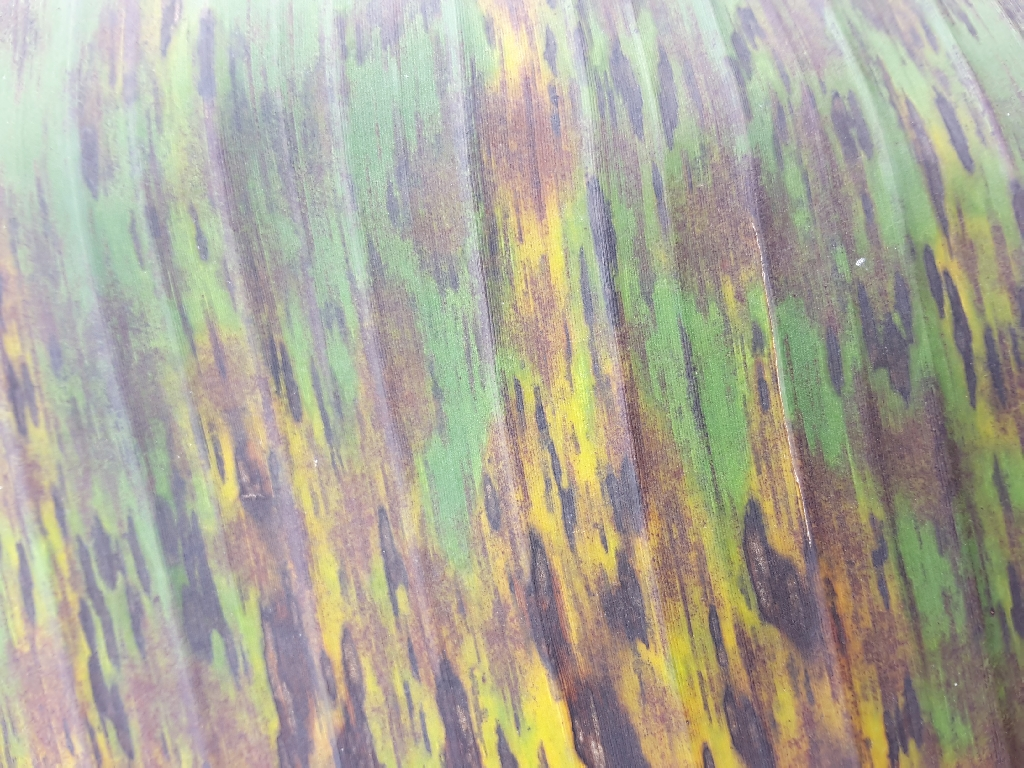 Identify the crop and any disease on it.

banana, black sigatoka
